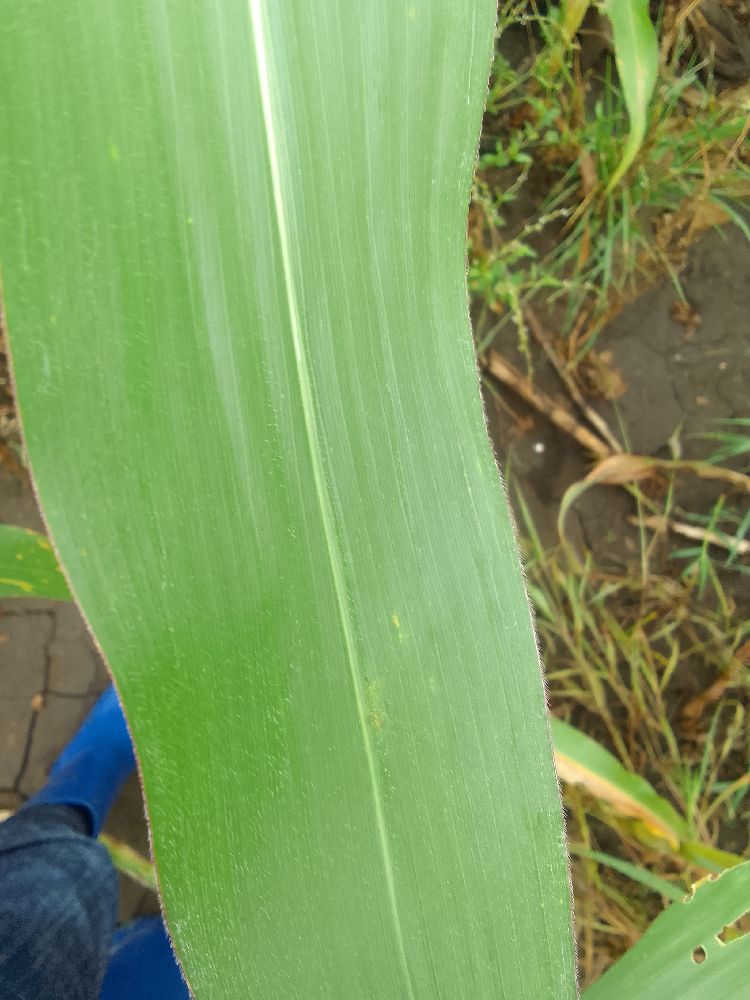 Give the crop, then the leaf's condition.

maize, healthy
